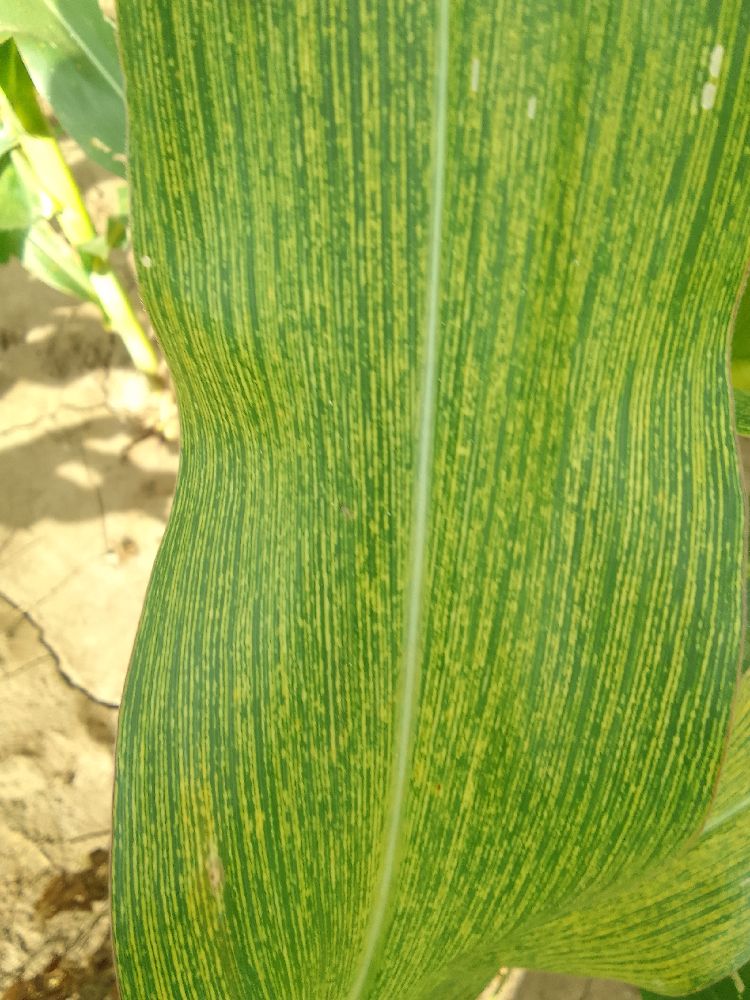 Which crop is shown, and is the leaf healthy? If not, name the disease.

maize, maize streak virus
